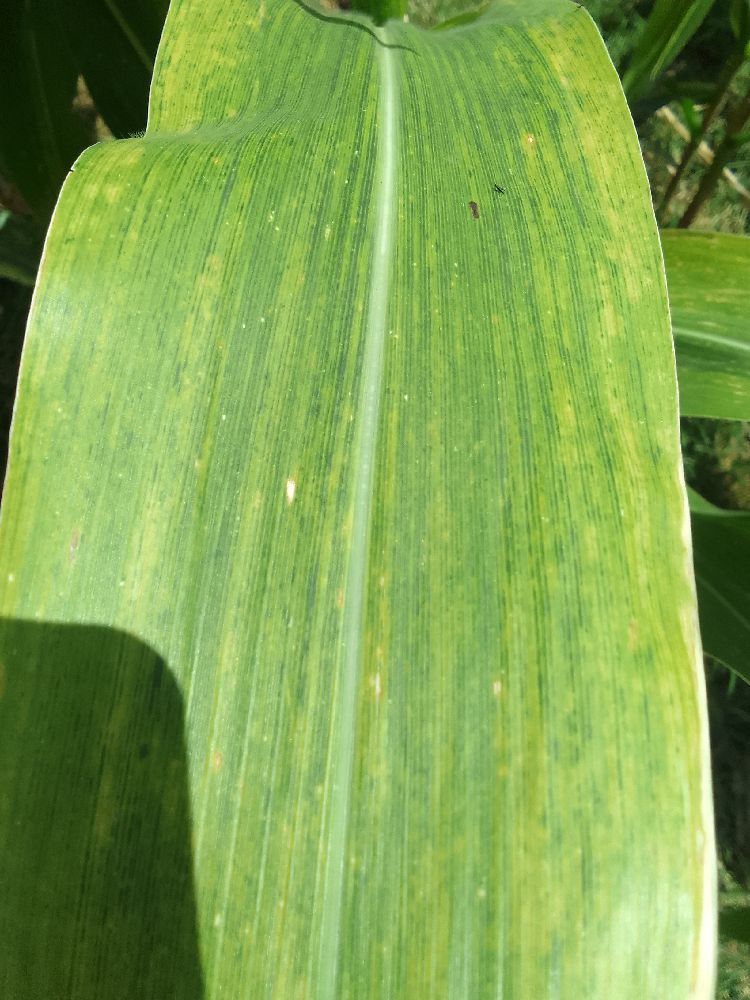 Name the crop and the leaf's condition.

maize, maize lethal necrosis
